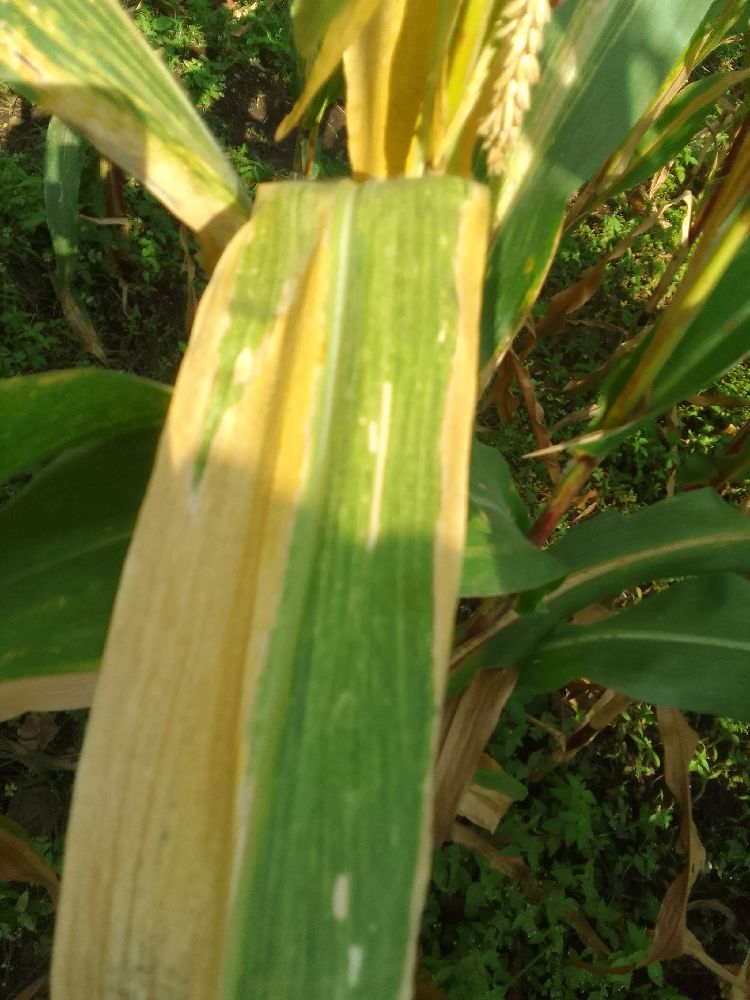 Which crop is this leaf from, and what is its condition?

maize, maize lethal necrosis
